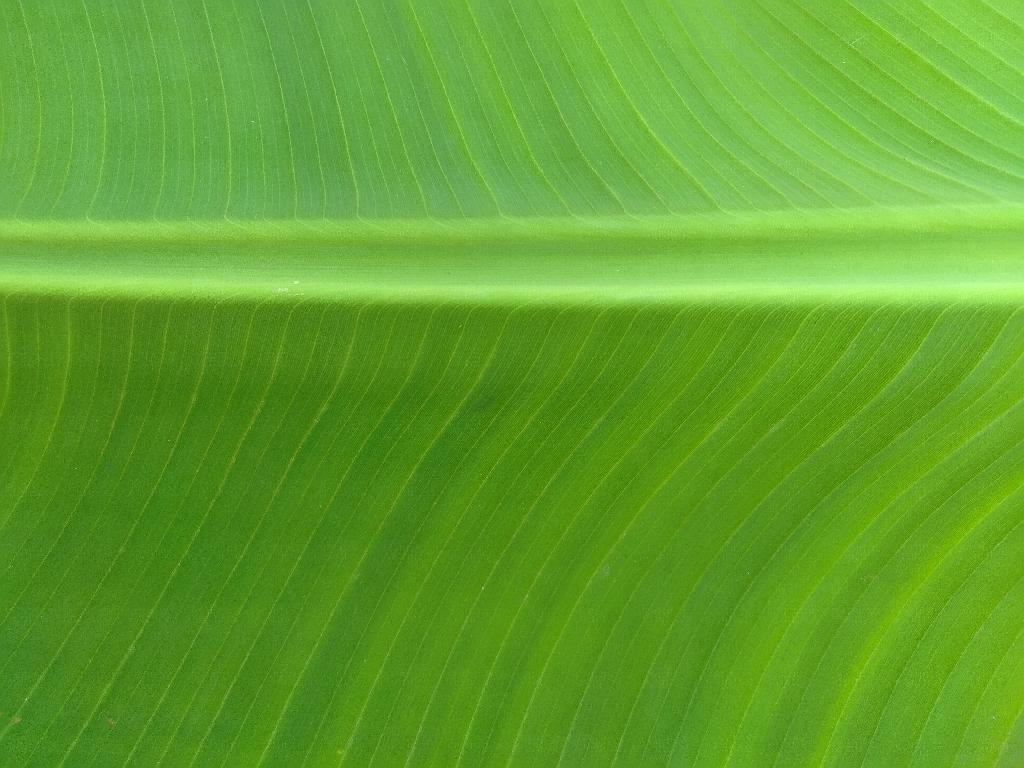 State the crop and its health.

banana, healthy
